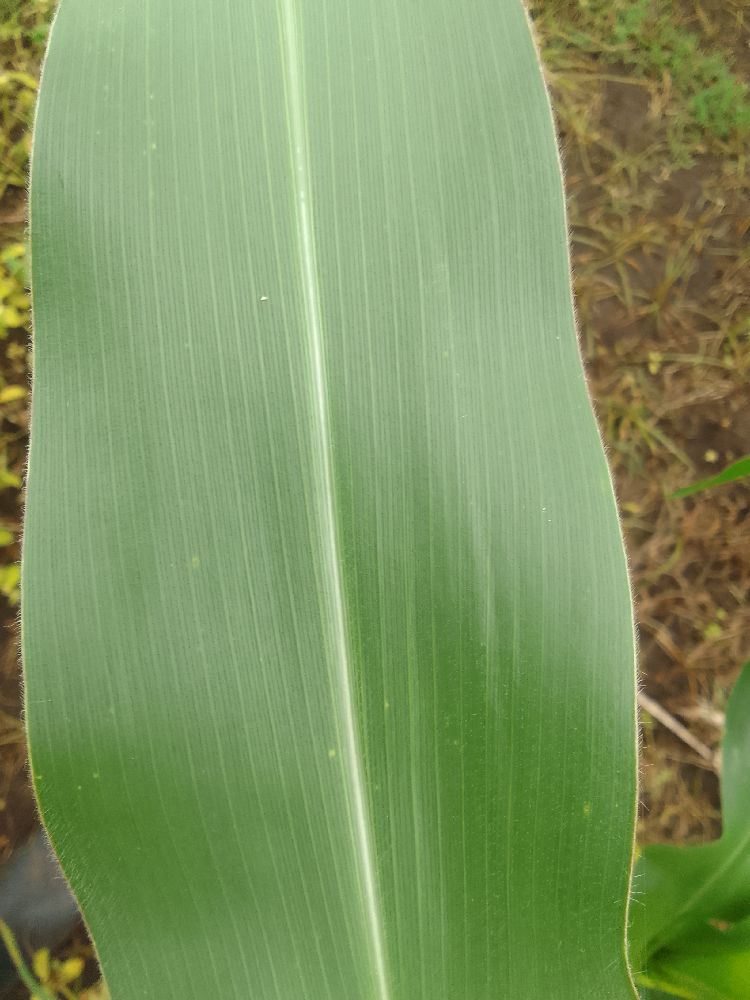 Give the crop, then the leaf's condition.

maize, healthy
